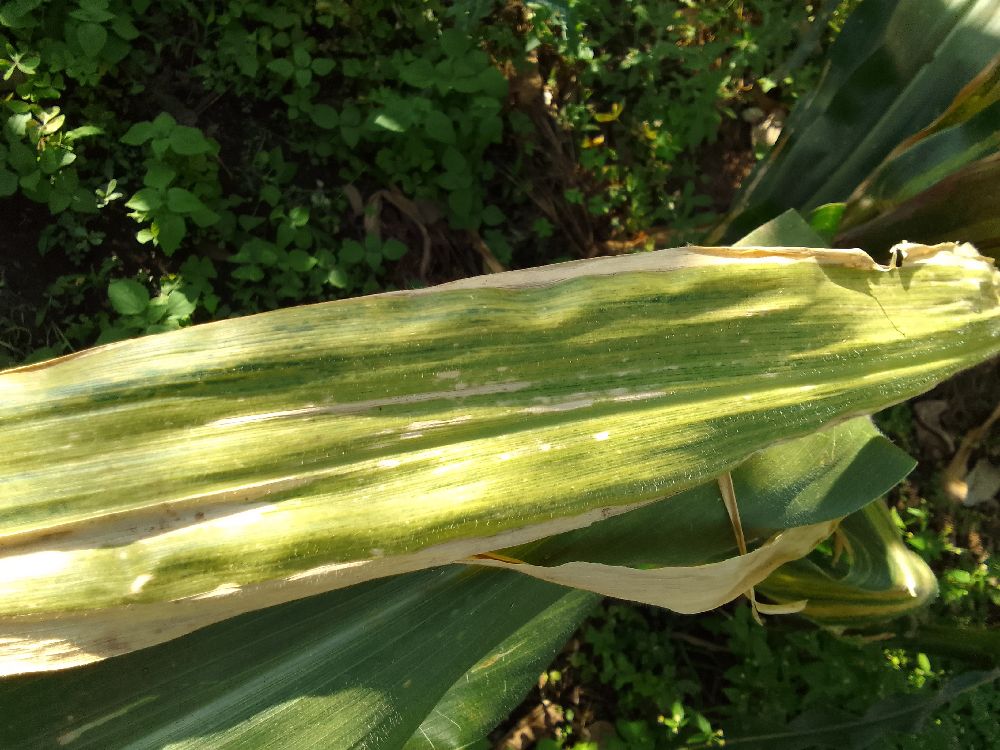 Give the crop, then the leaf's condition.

maize, maize lethal necrosis
